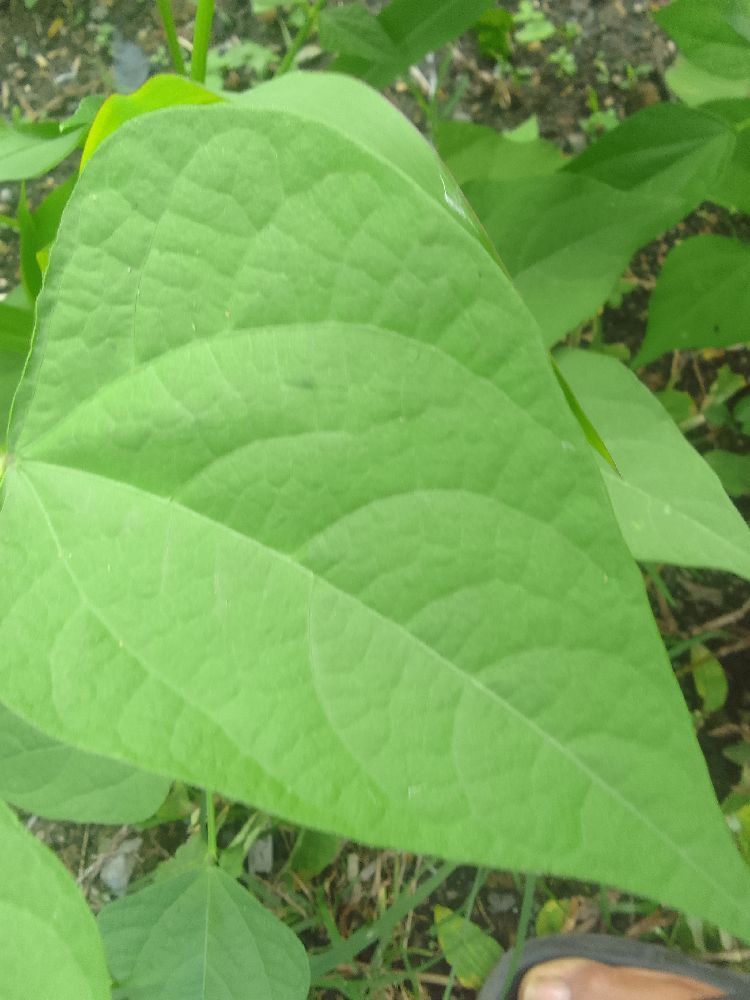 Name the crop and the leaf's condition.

common bean, healthy
